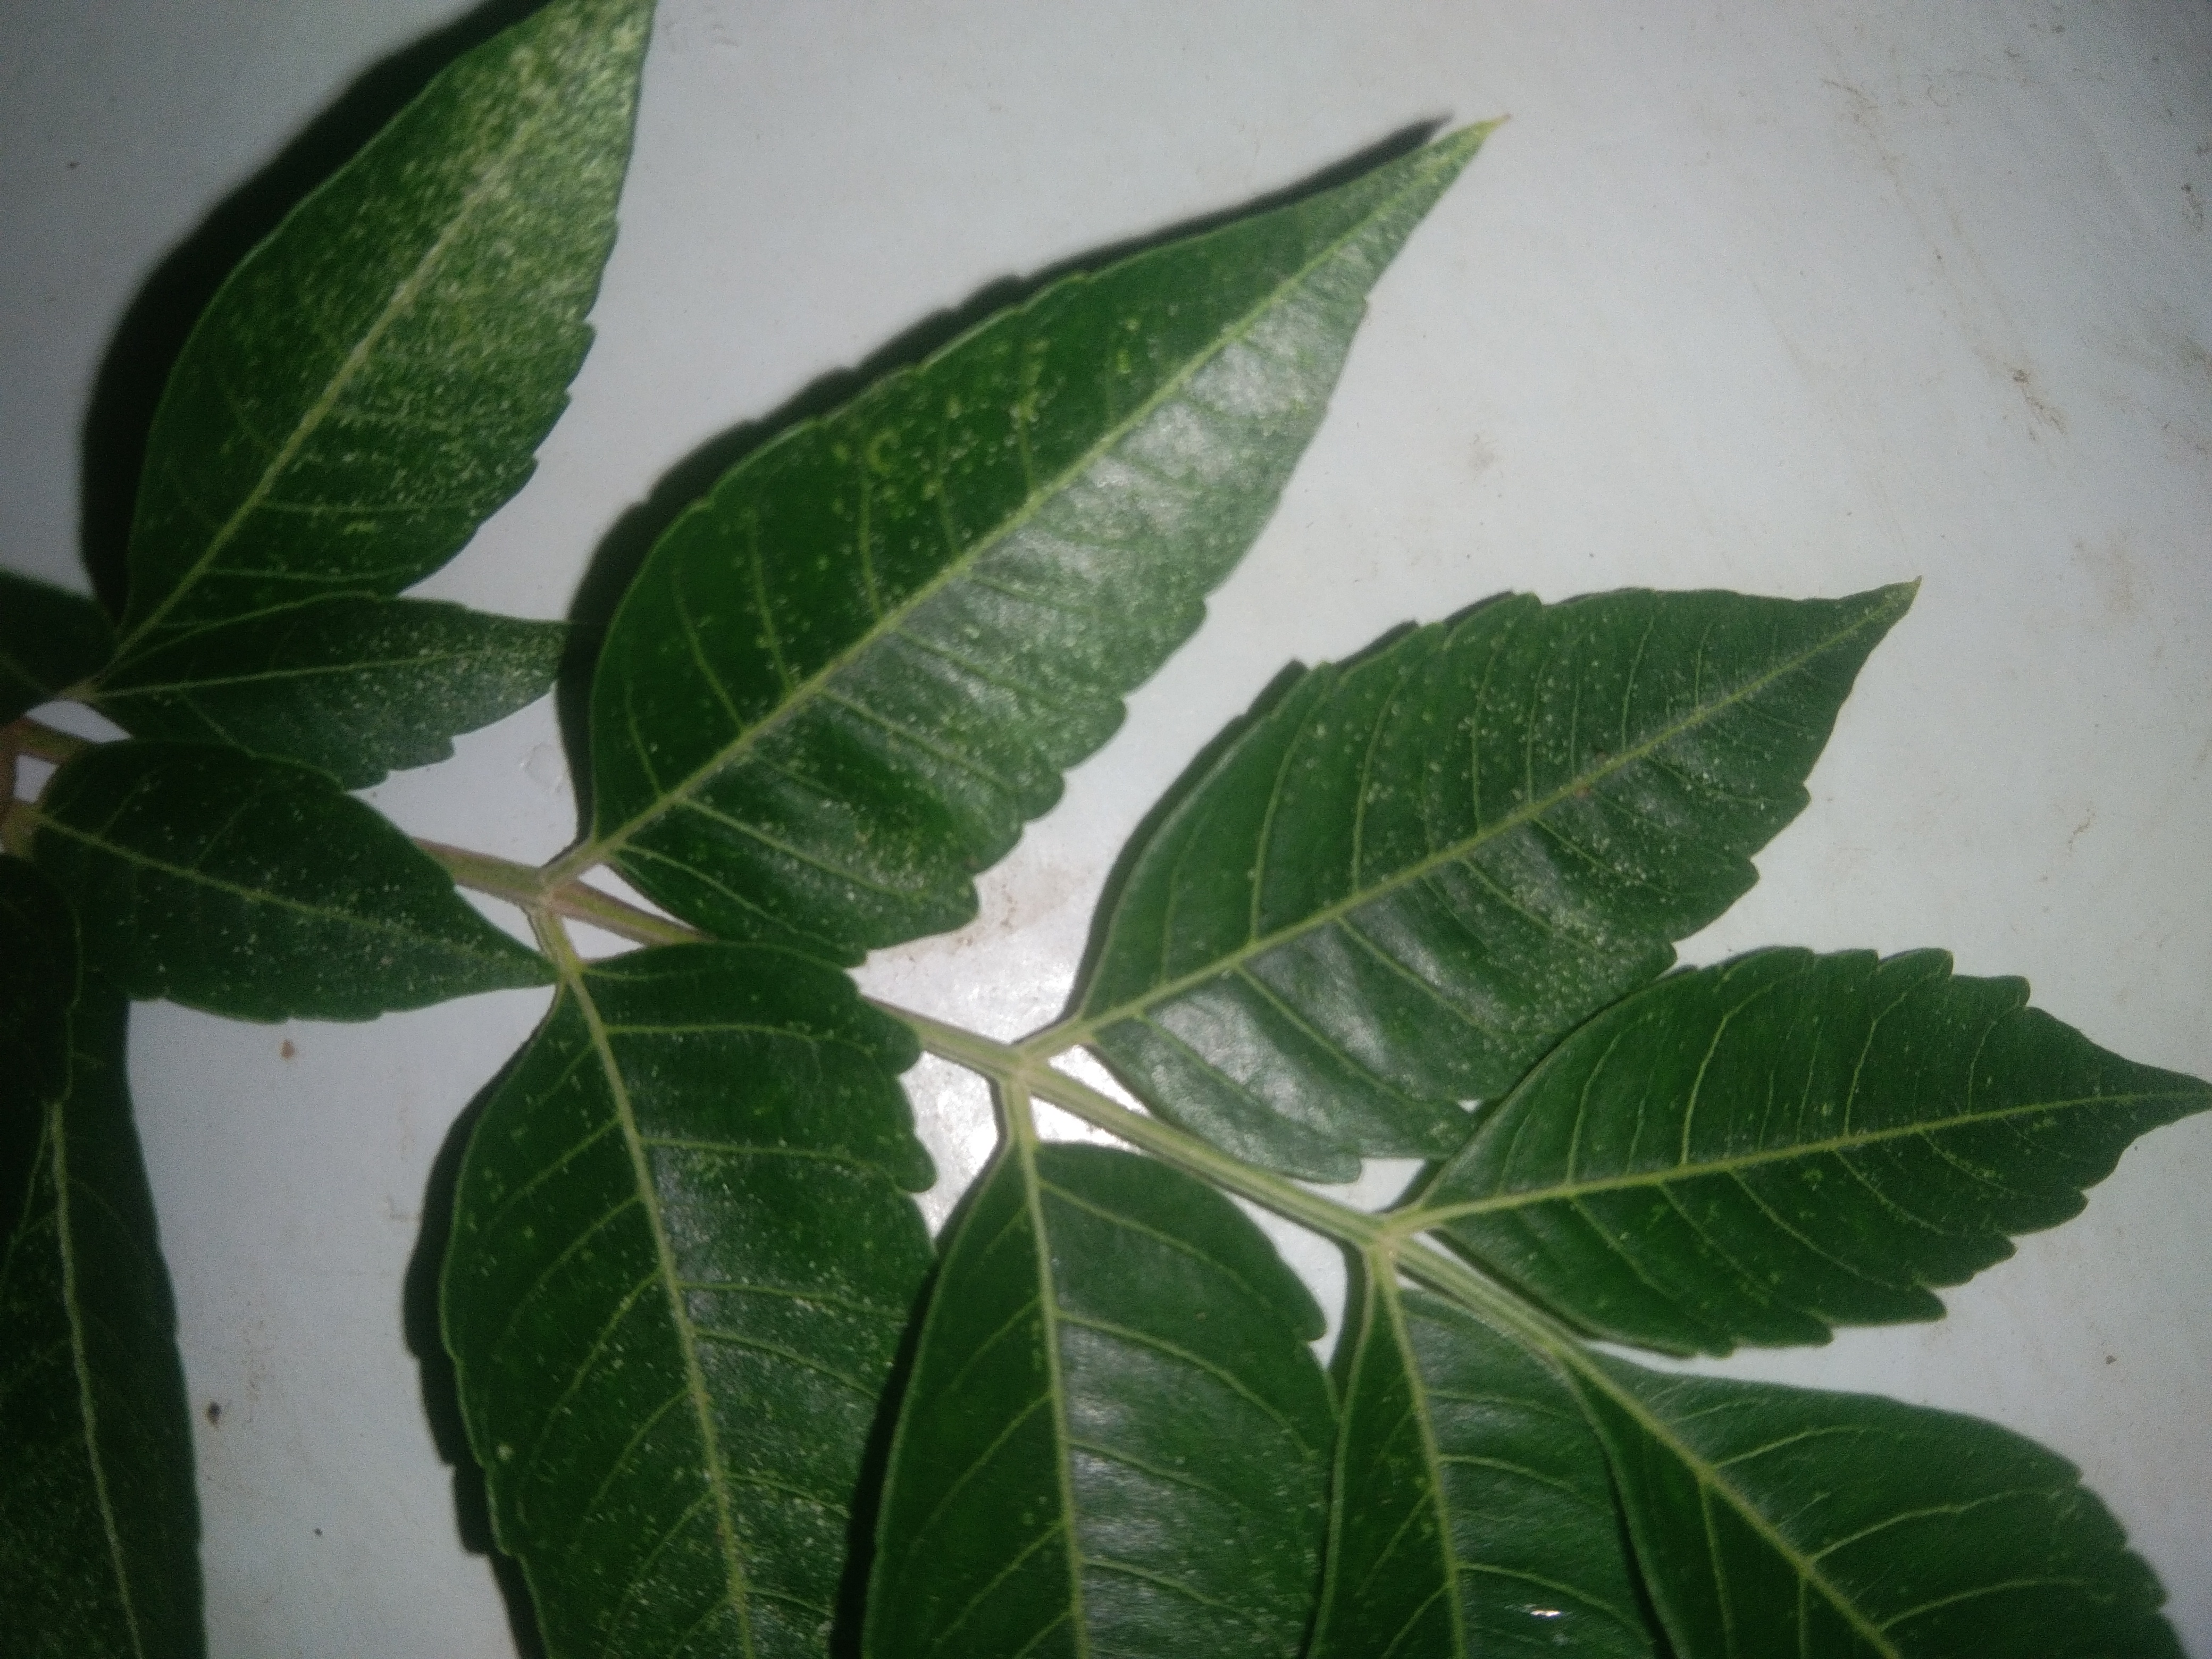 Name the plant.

neem
